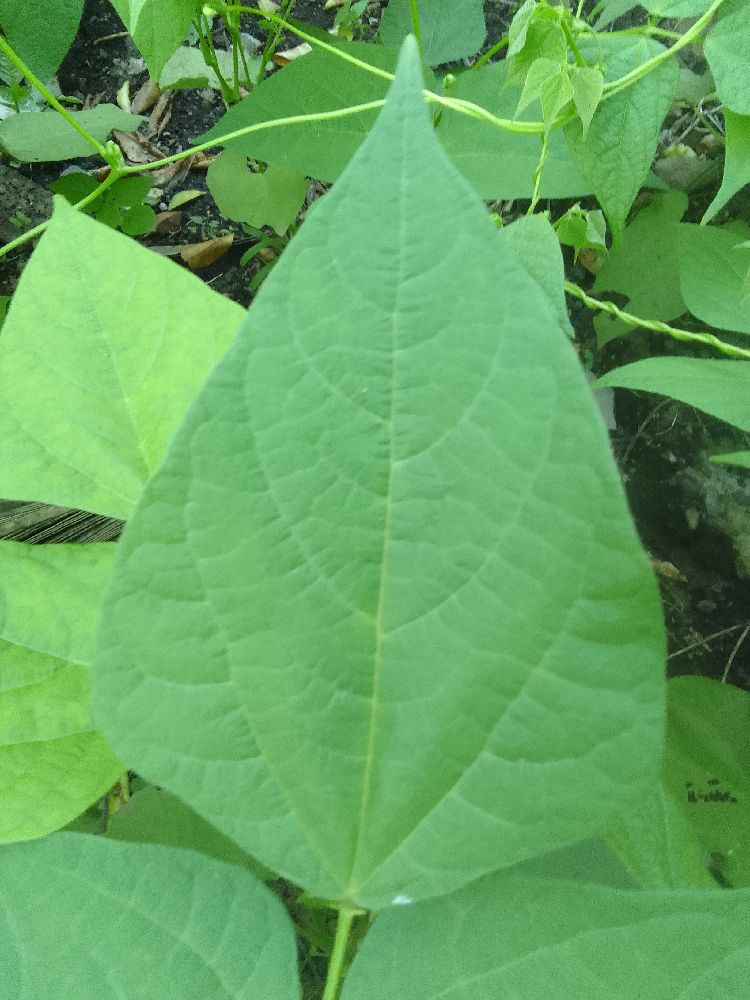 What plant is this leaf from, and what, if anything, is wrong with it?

common bean, healthy
